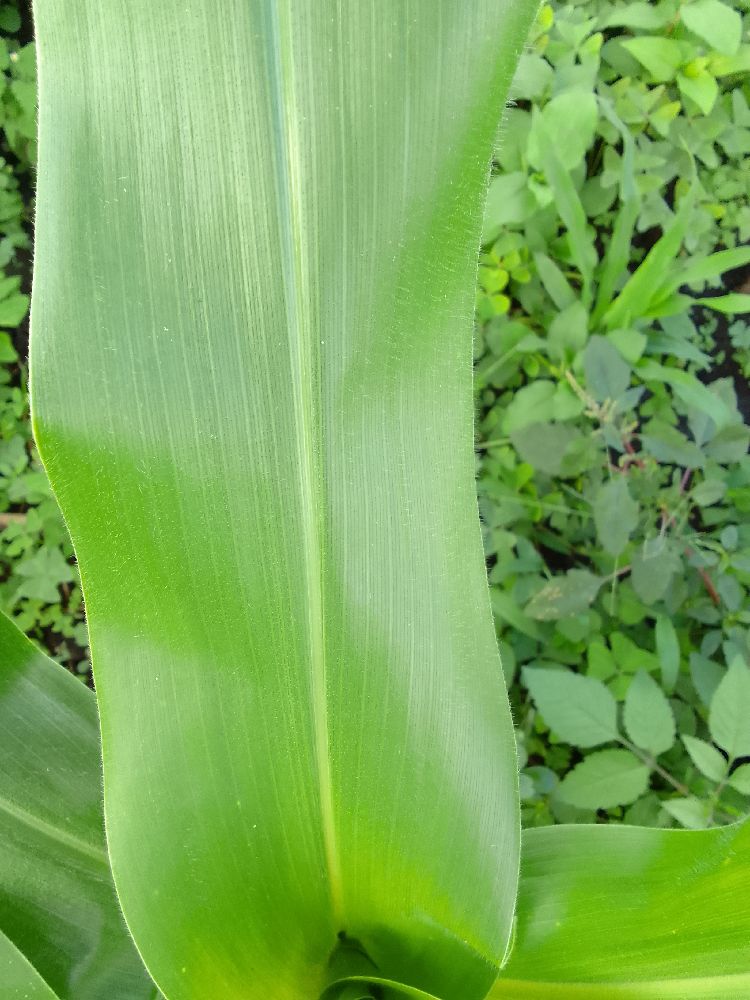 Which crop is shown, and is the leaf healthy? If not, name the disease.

maize, healthy
